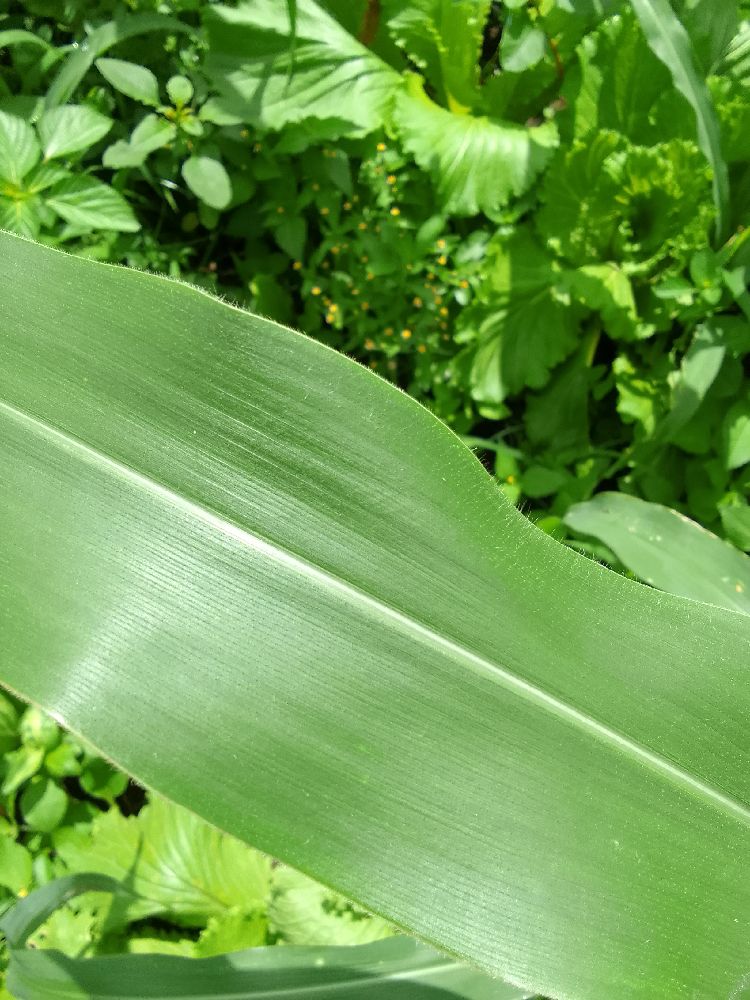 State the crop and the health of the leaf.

maize, healthy
